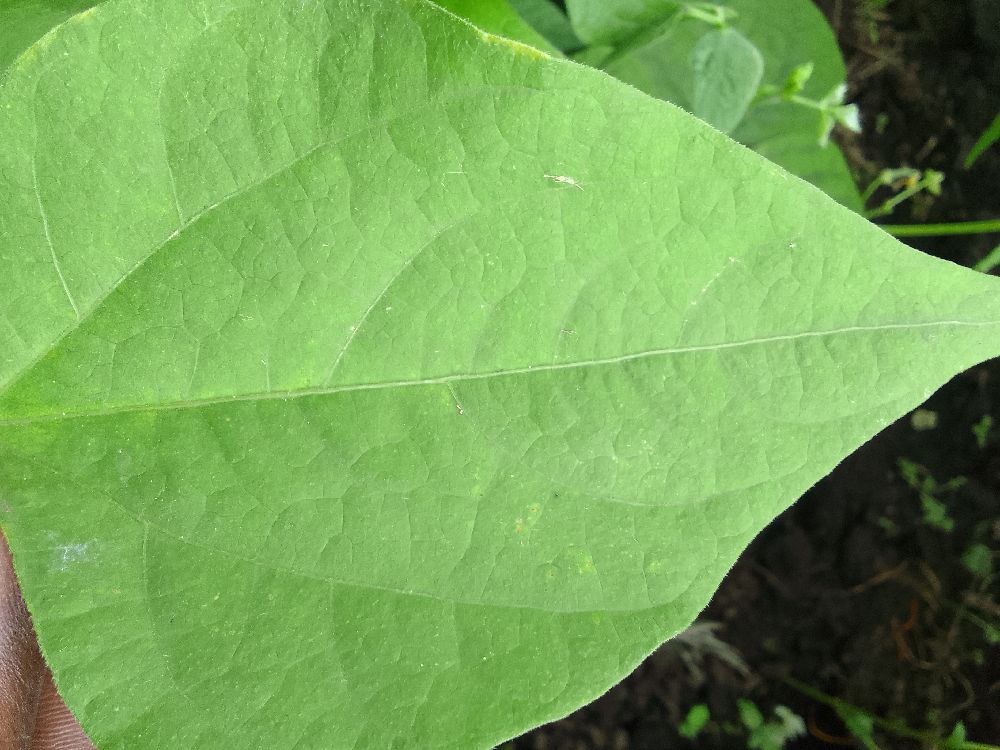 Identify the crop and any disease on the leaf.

common bean, healthy
